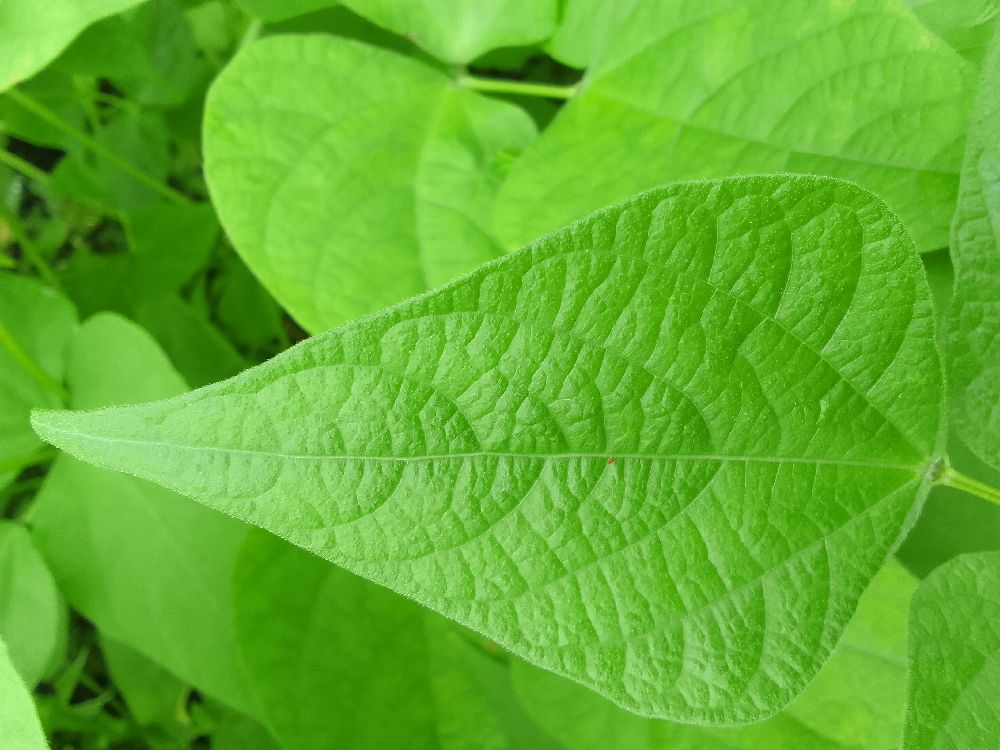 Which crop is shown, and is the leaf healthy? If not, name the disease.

common bean, healthy
